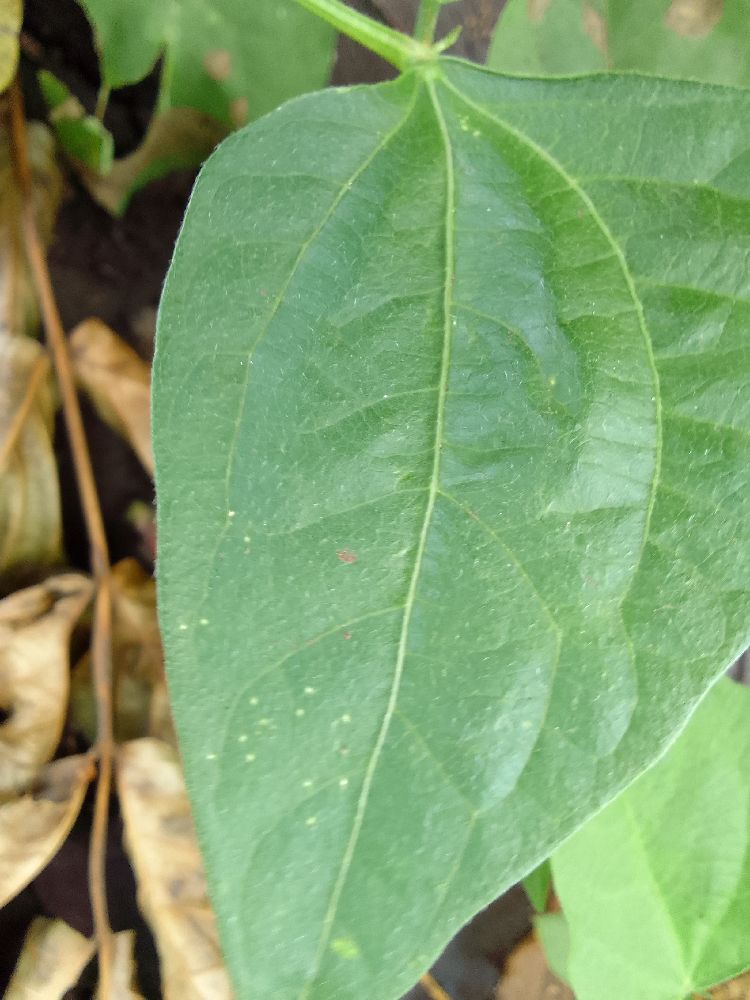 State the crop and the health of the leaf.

common bean, healthy
